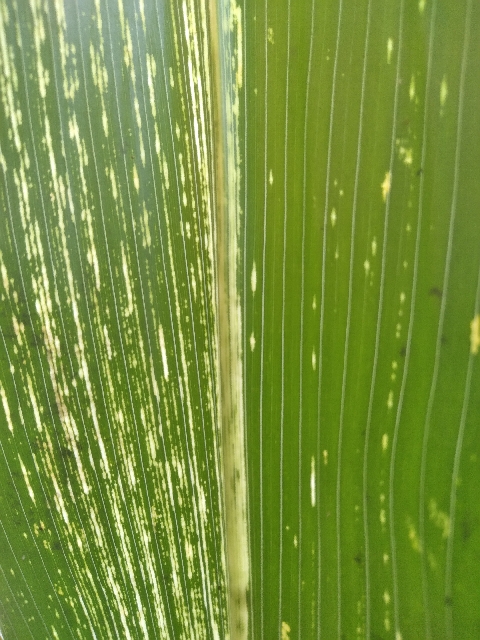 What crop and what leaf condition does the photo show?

maize, maize streak virus
